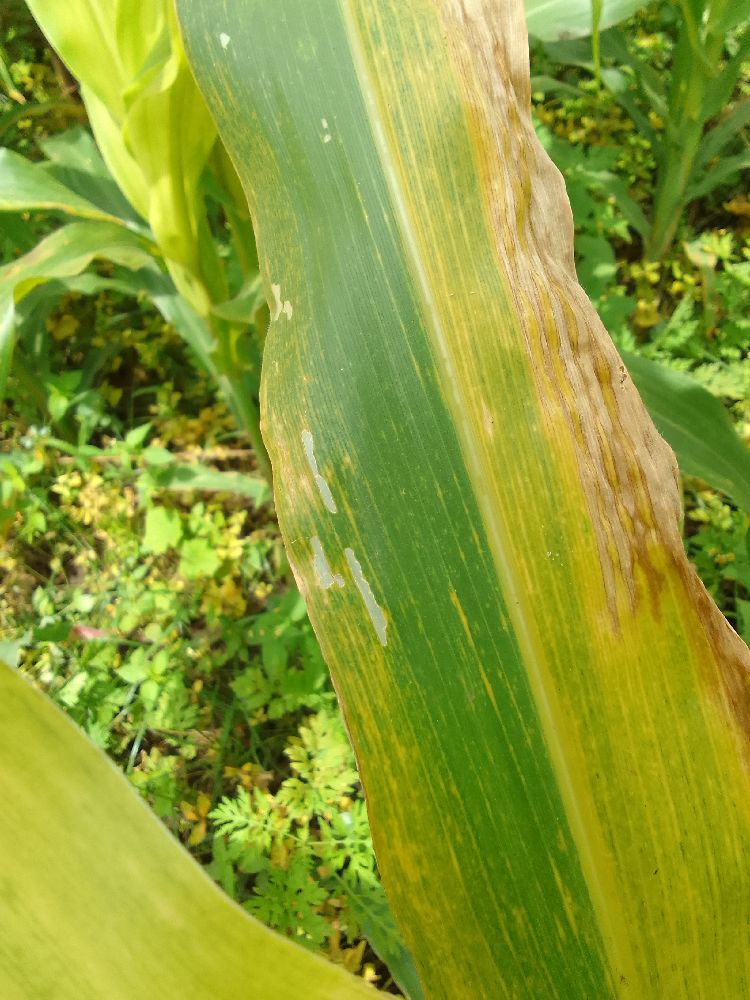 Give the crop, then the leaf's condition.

maize, maize lethal necrosis
